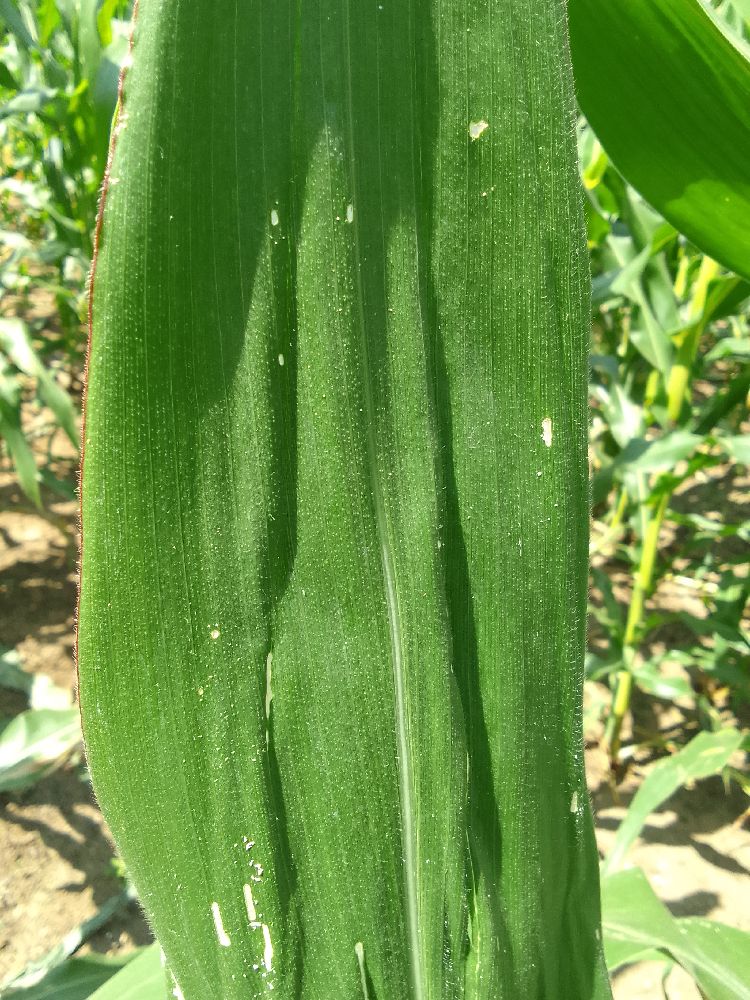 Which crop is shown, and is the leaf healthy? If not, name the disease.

maize, healthy
